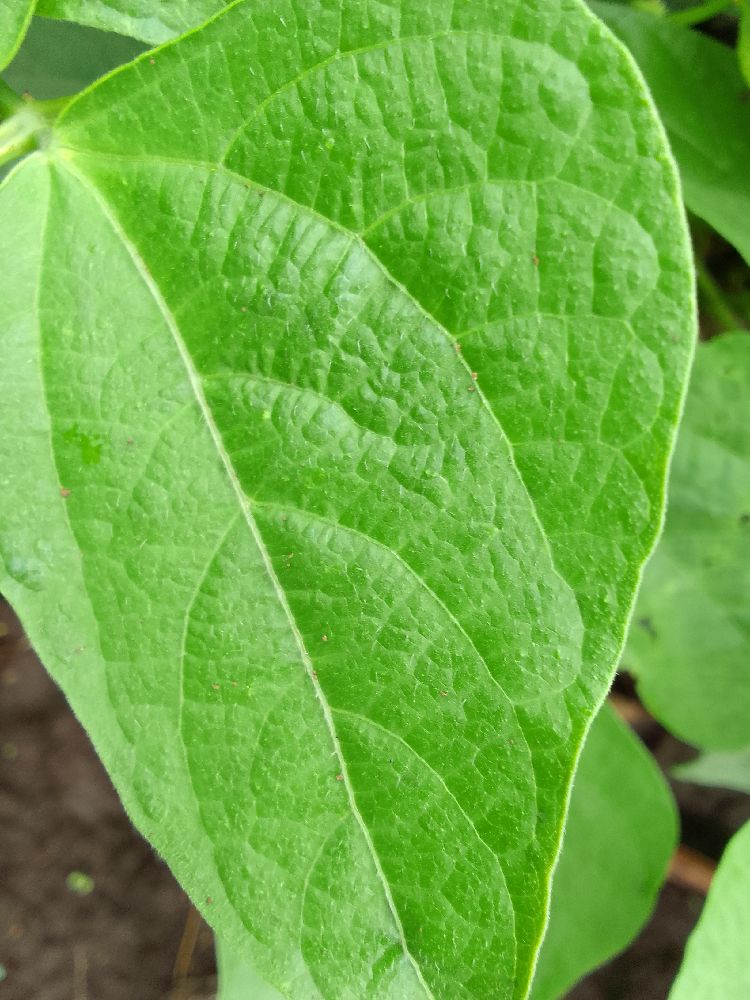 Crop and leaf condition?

common bean, healthy
